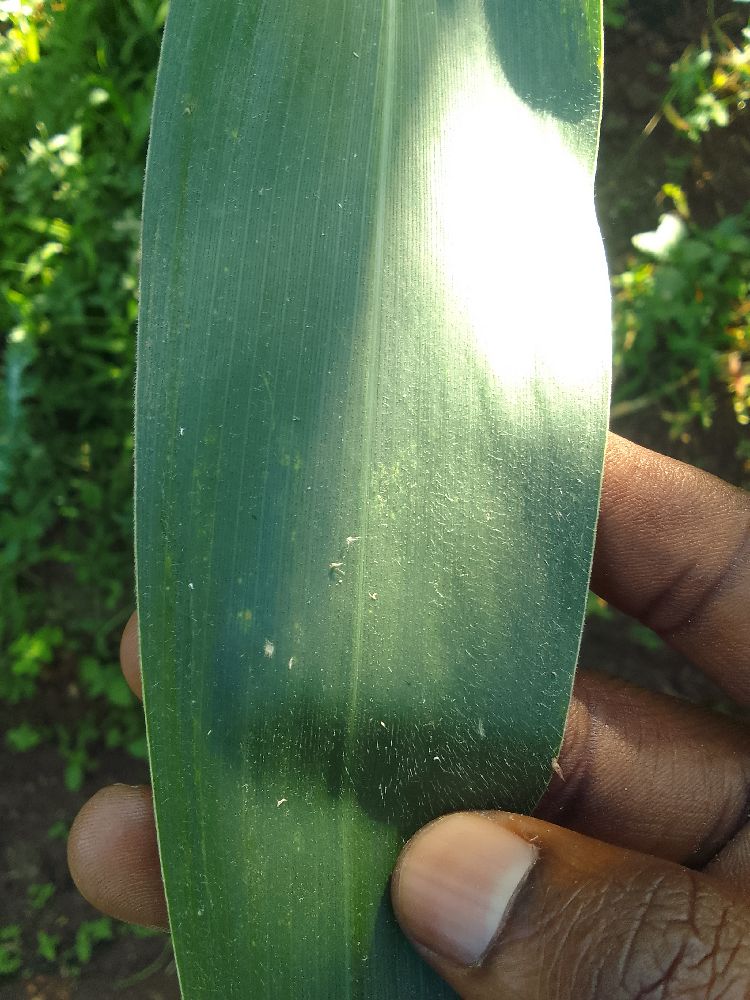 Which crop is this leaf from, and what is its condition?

maize, healthy
